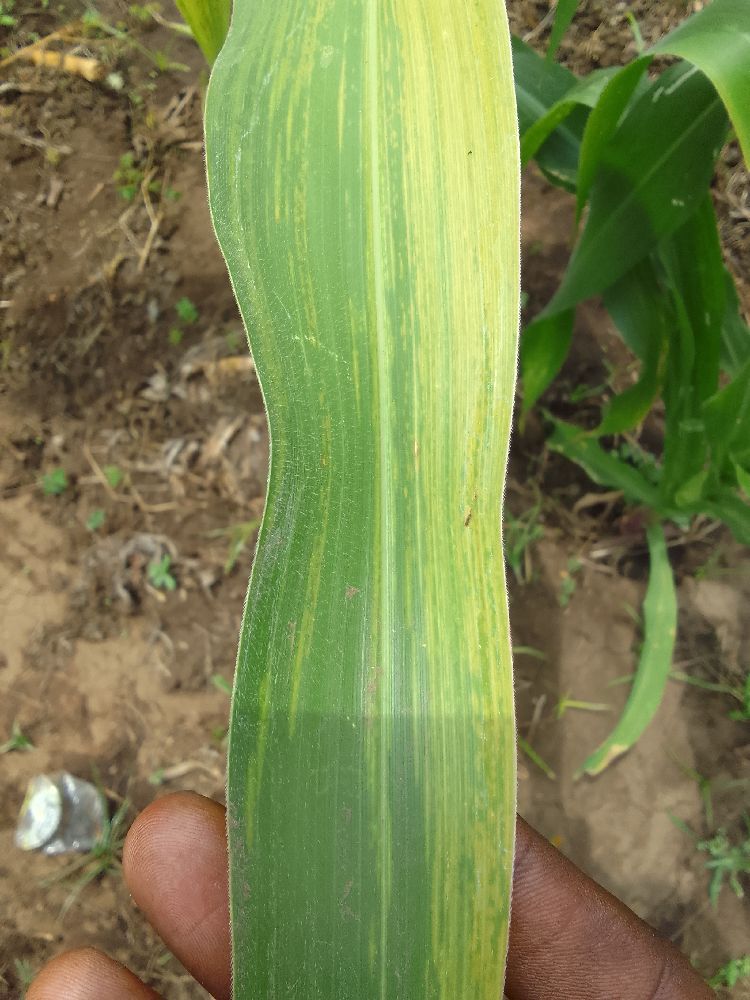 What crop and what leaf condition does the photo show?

maize, maize lethal necrosis
